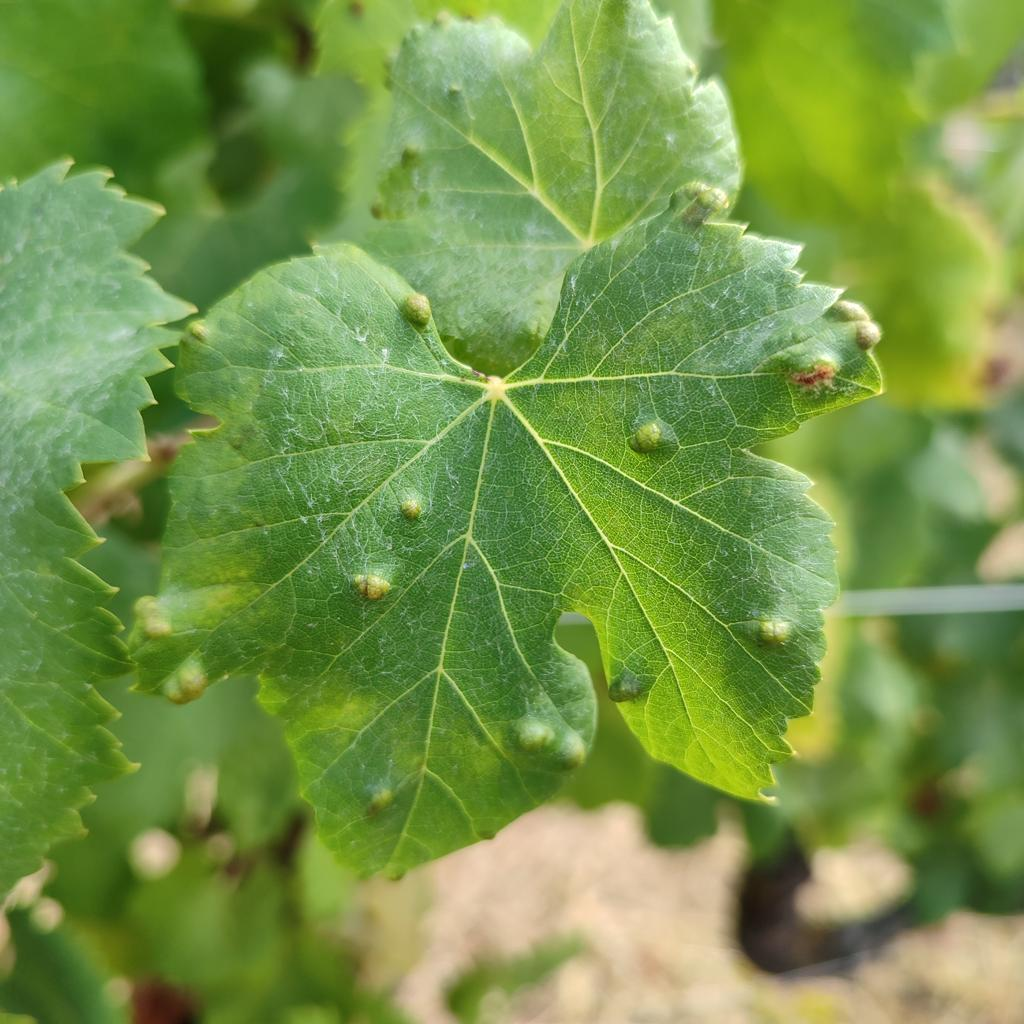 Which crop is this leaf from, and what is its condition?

grapevine, erineum mite
